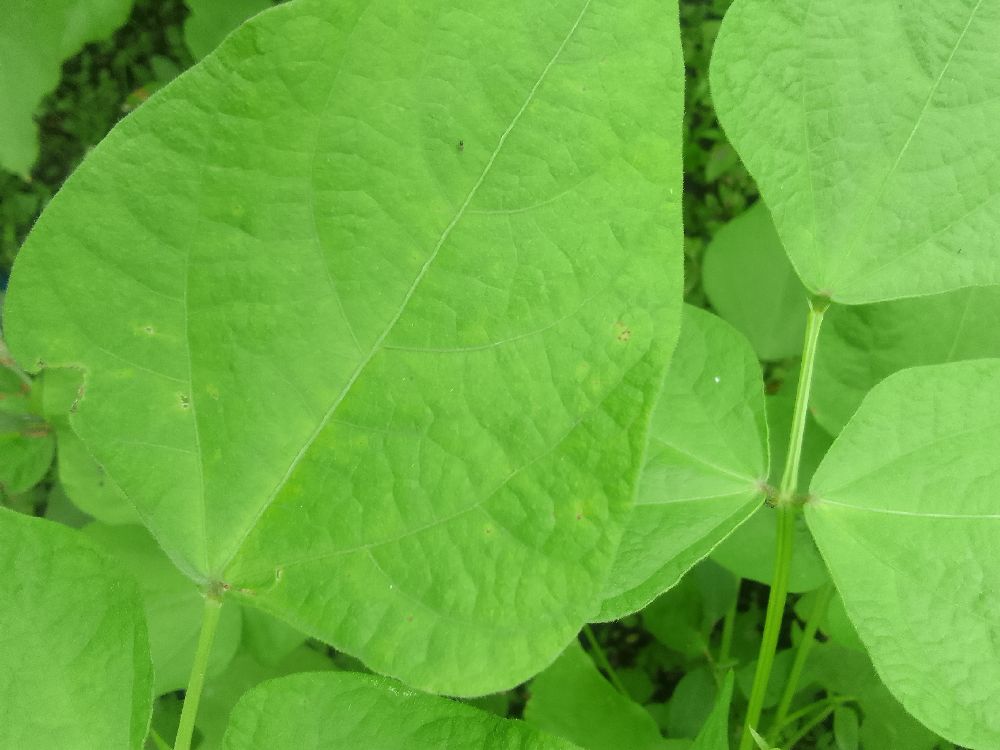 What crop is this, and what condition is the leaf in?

common bean, healthy
